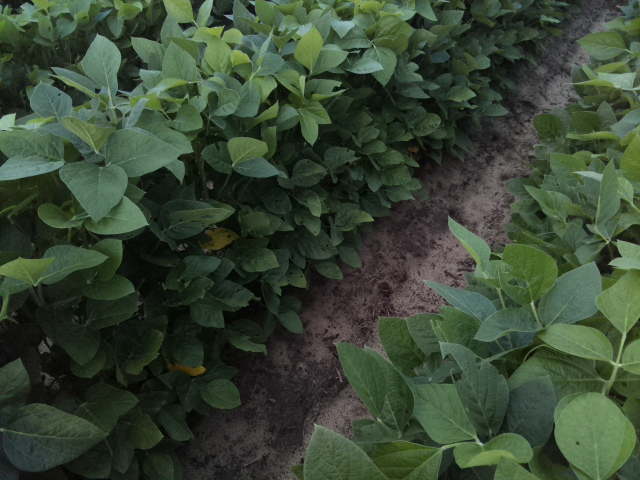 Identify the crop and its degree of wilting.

soybean, leaves with no wilting
